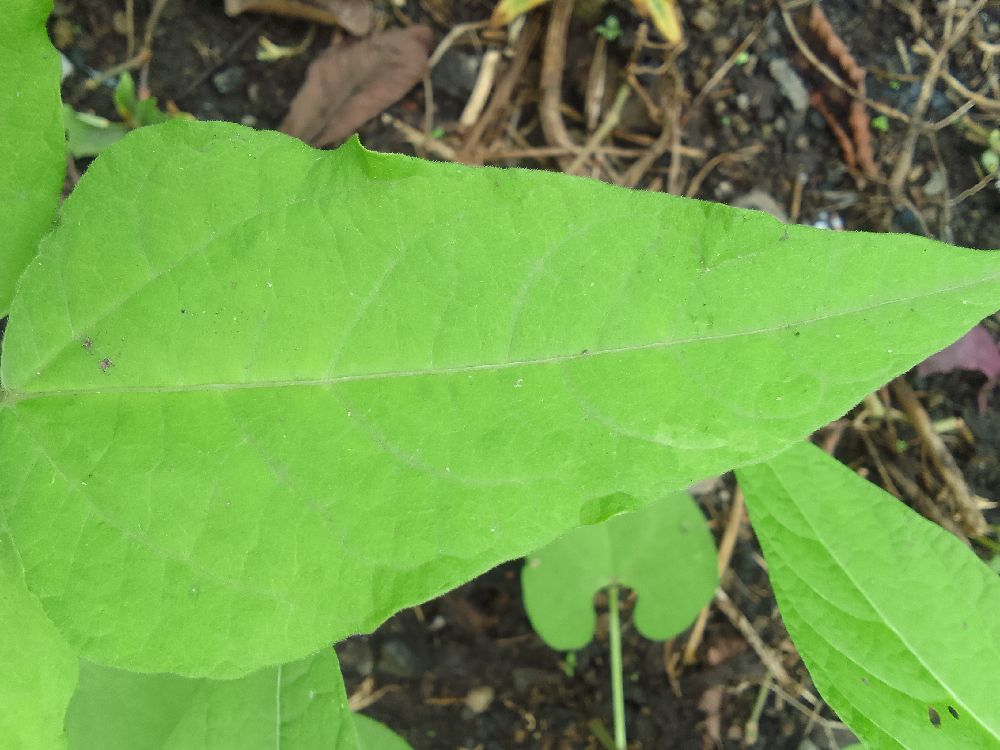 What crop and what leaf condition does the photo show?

common bean, healthy
